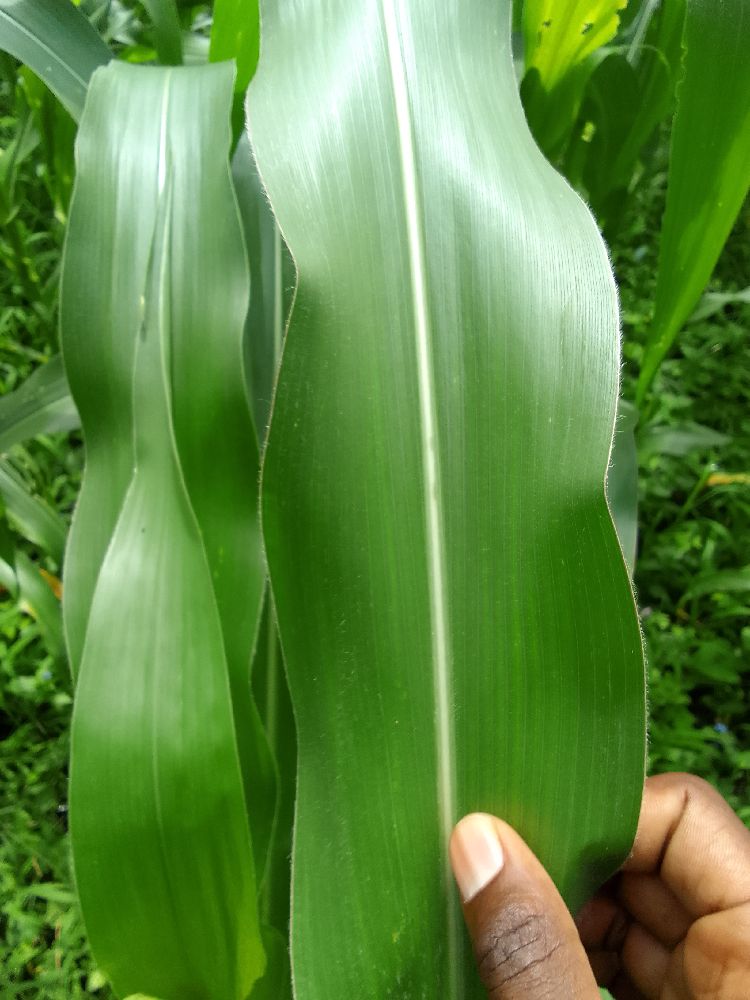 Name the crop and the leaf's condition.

maize, healthy
